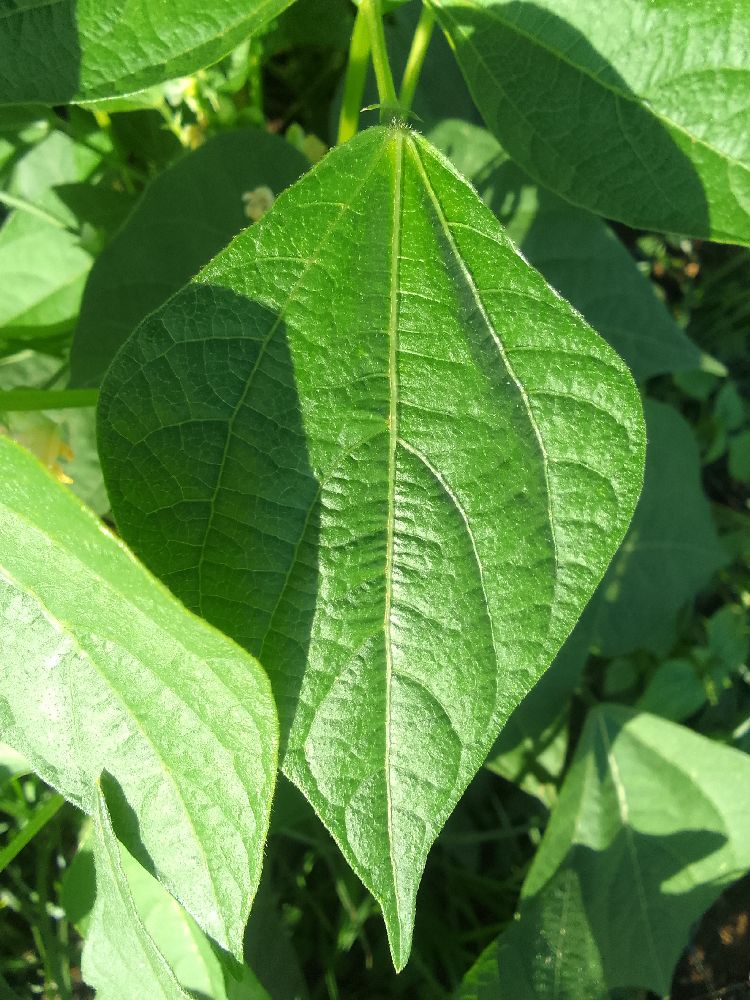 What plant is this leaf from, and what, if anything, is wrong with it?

common bean, healthy
